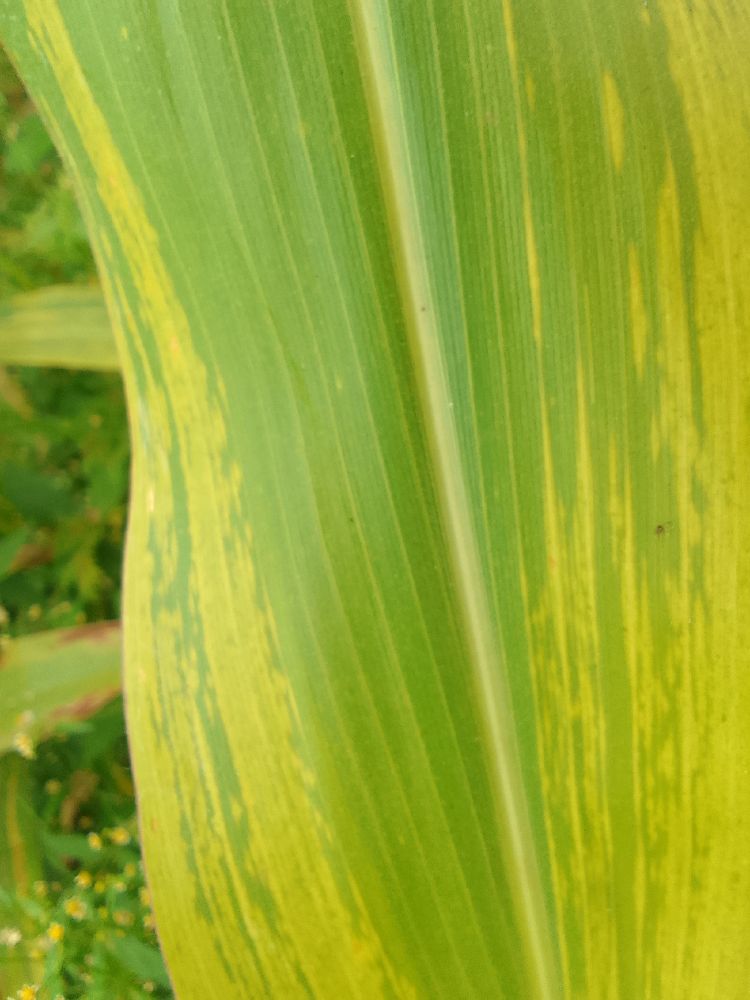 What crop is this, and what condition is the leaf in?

maize, maize lethal necrosis
